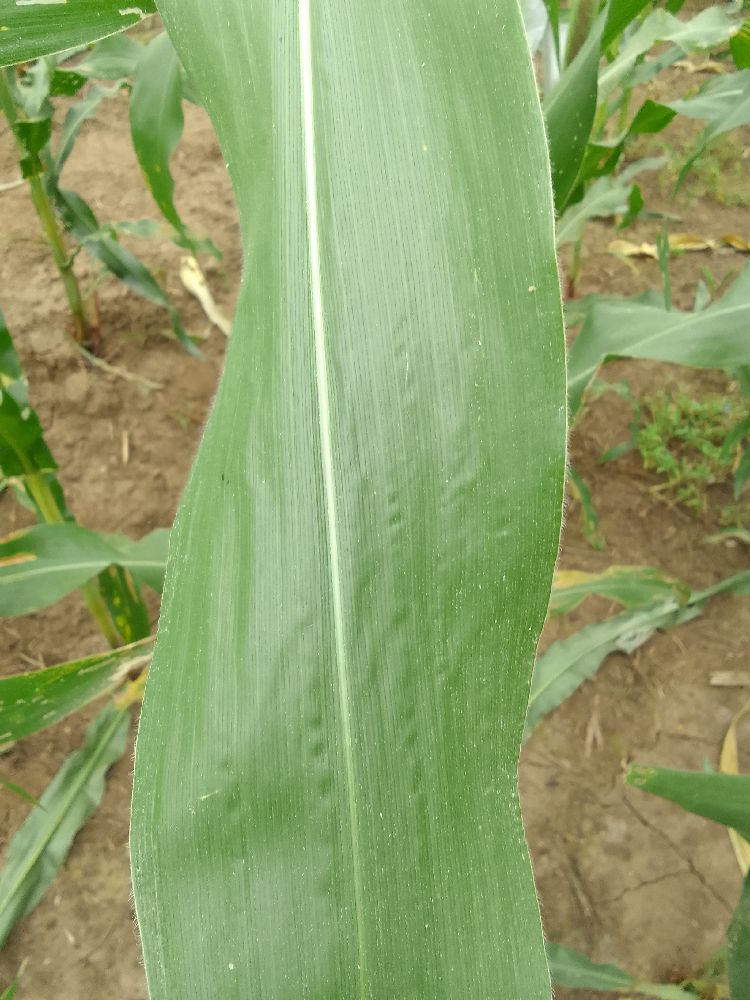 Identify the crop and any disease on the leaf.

maize, healthy
